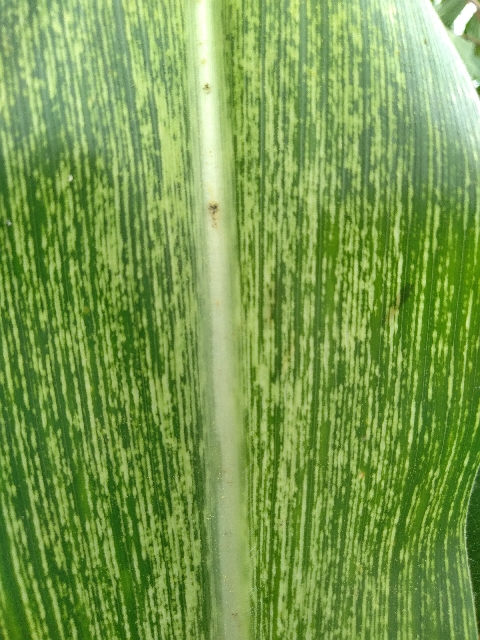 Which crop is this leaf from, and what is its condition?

maize, maize streak virus
